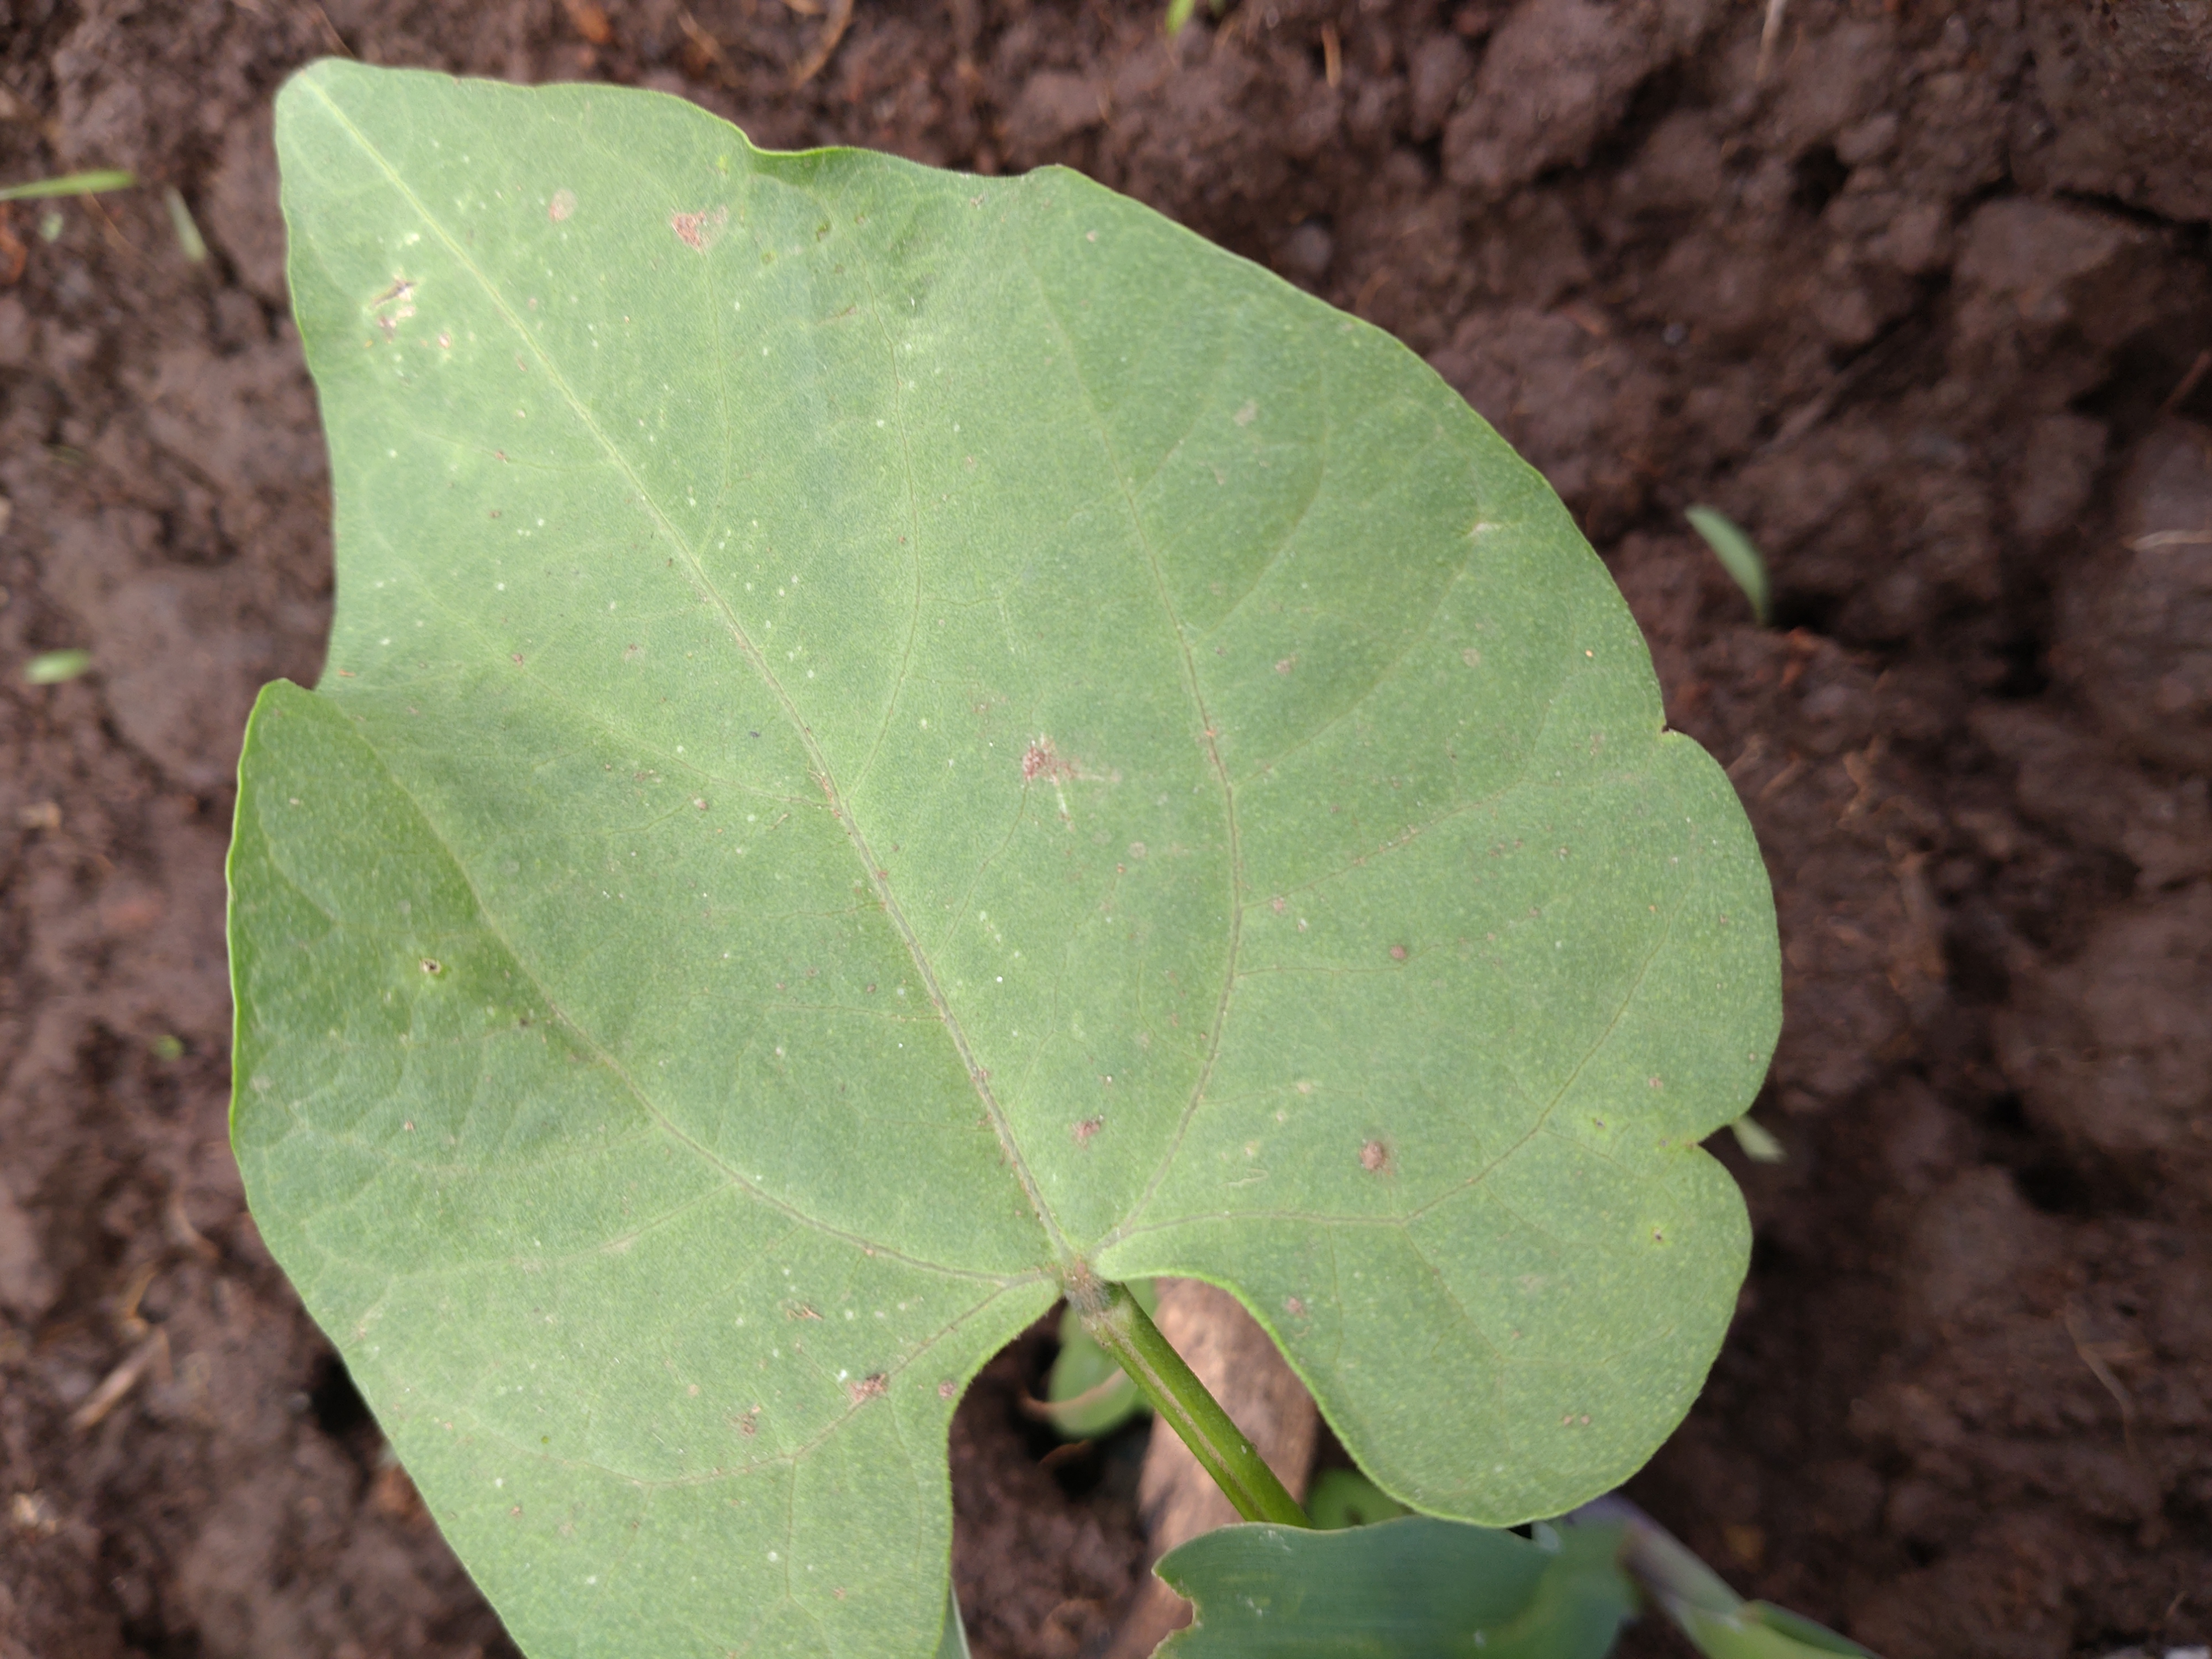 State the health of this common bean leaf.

healthy
